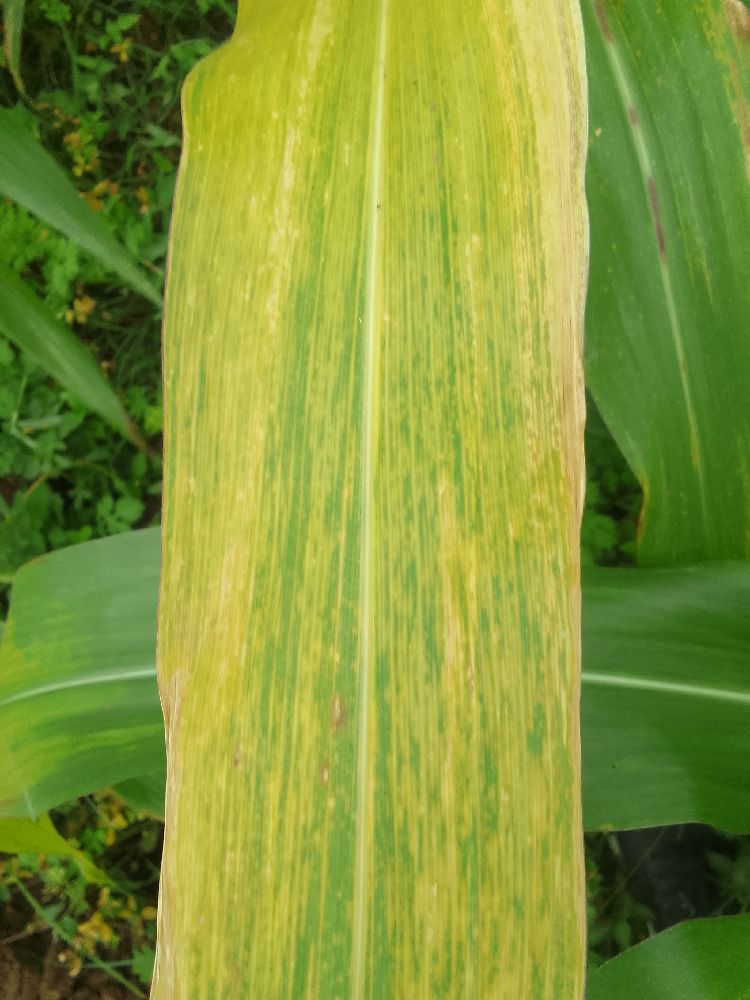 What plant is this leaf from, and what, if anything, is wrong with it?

maize, maize lethal necrosis
